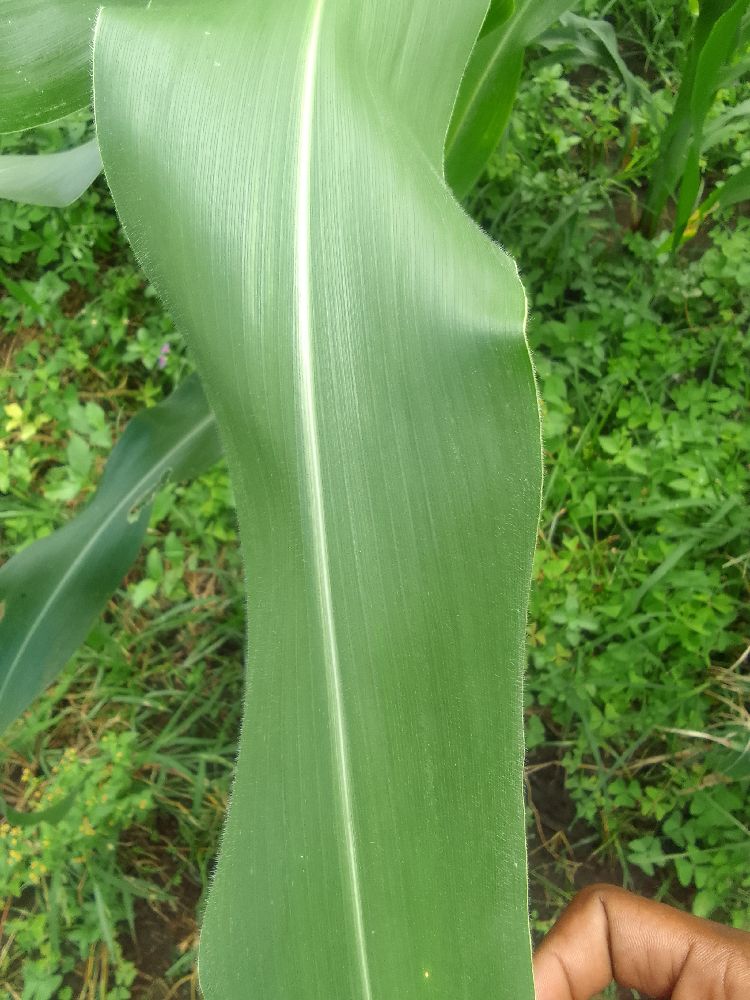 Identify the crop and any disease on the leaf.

maize, healthy
